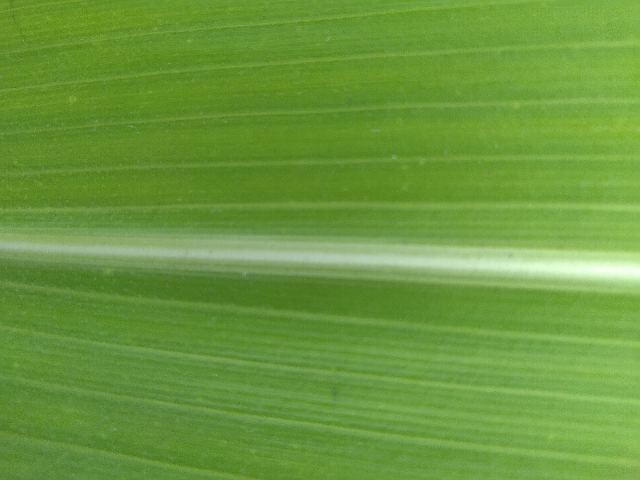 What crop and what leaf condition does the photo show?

maize, healthy
